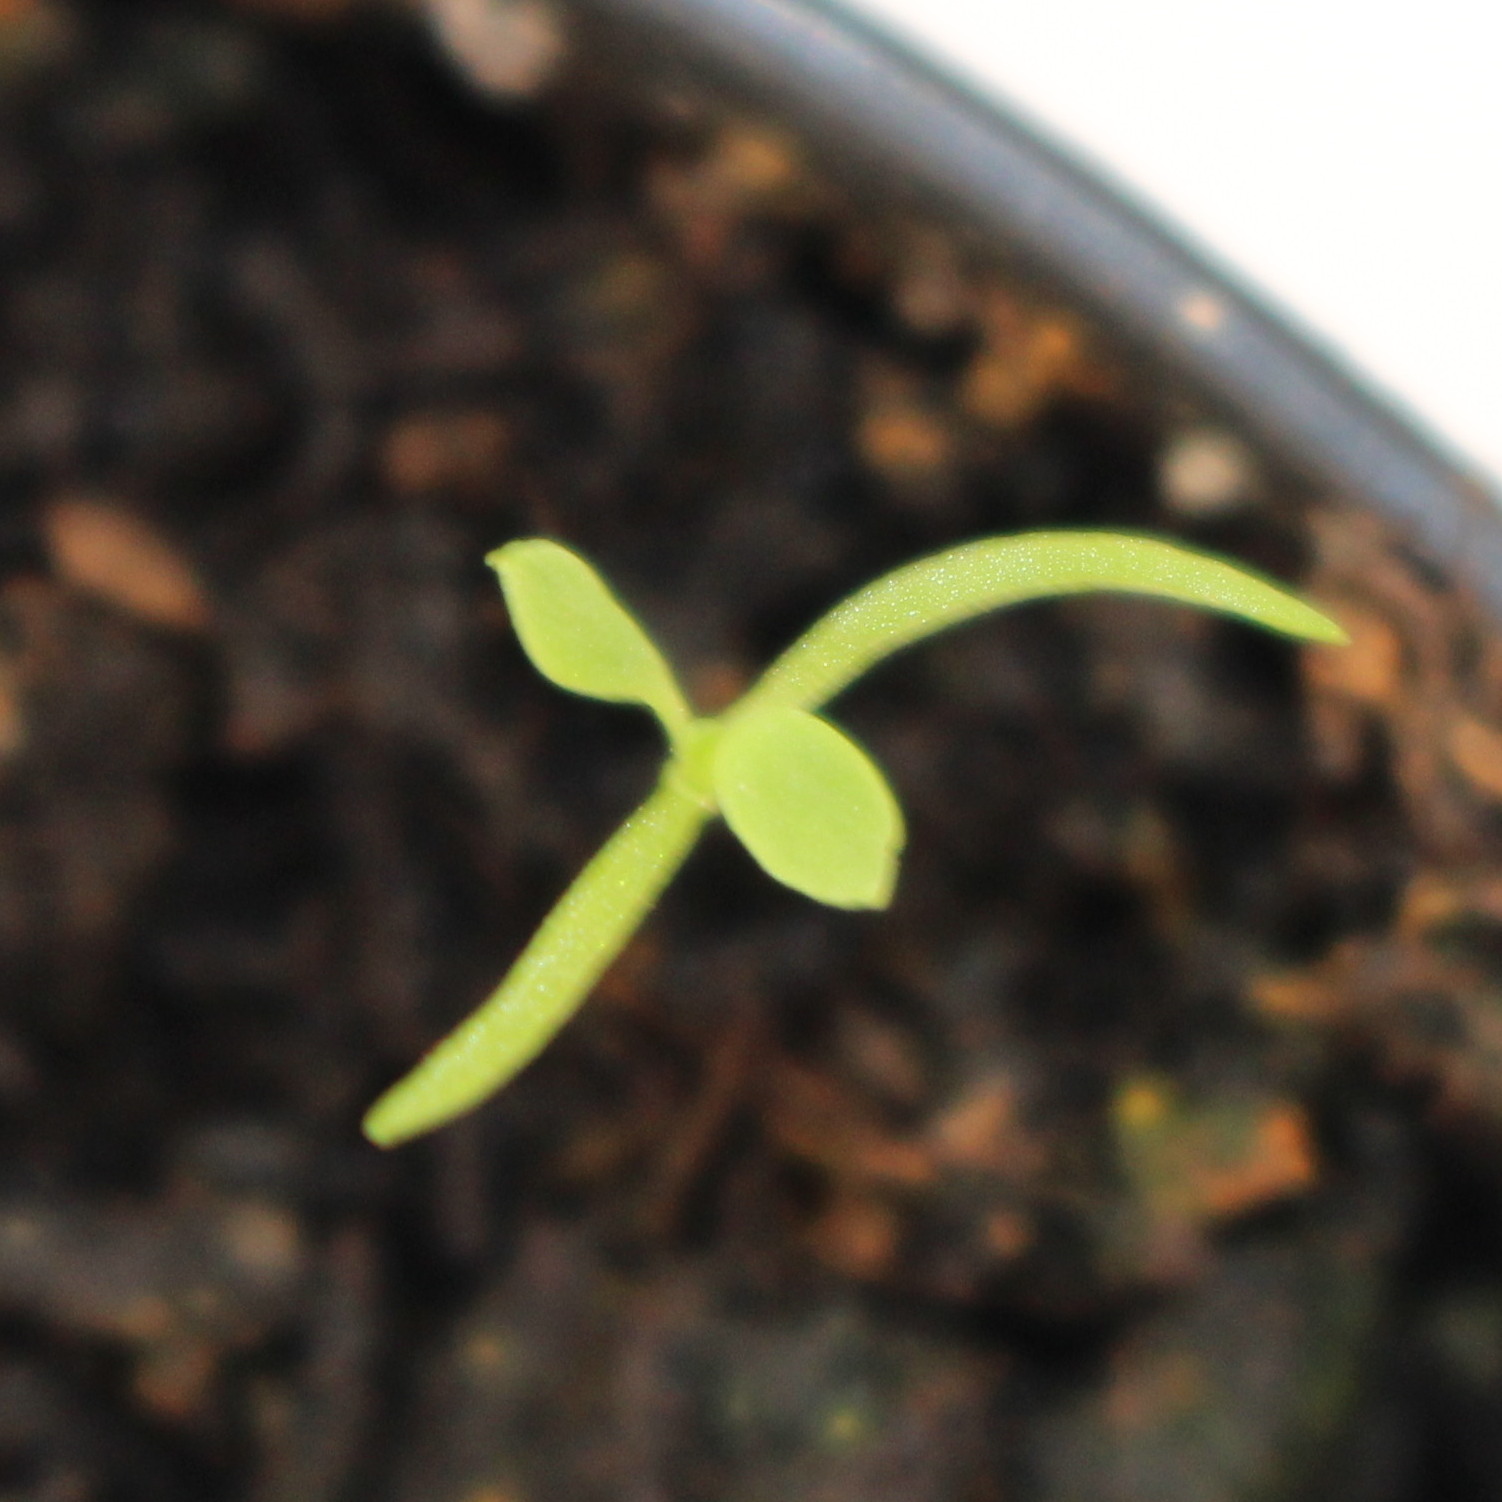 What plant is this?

Papaver rhoeas
